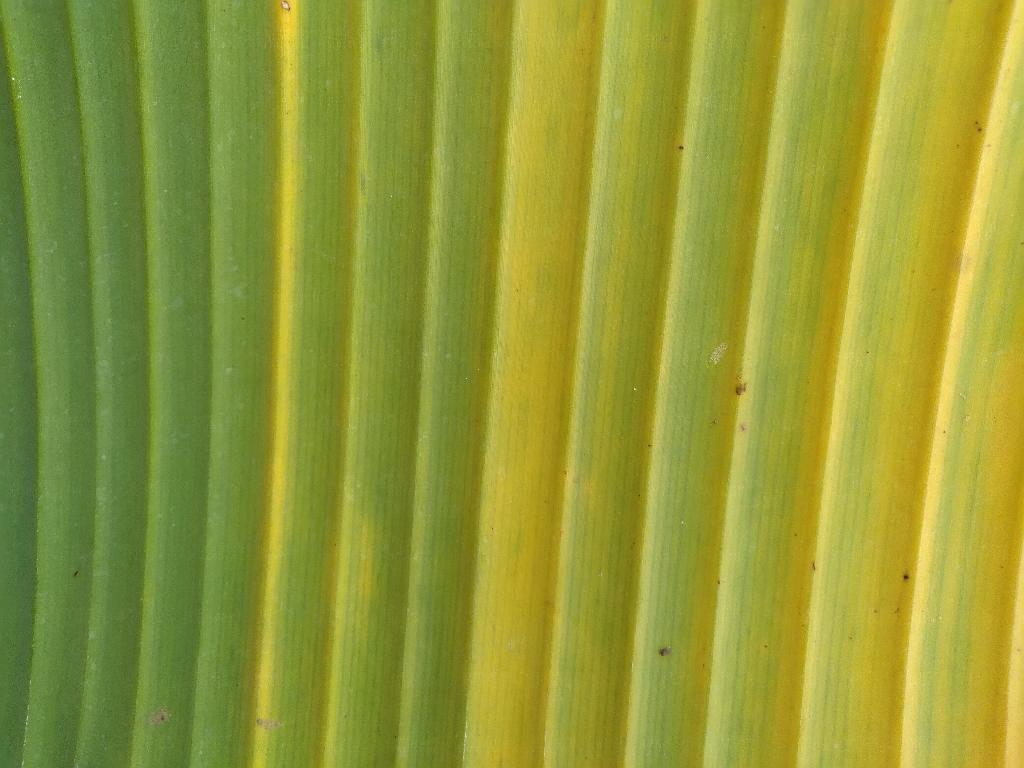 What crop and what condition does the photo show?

banana, fusarium wilt race 1
